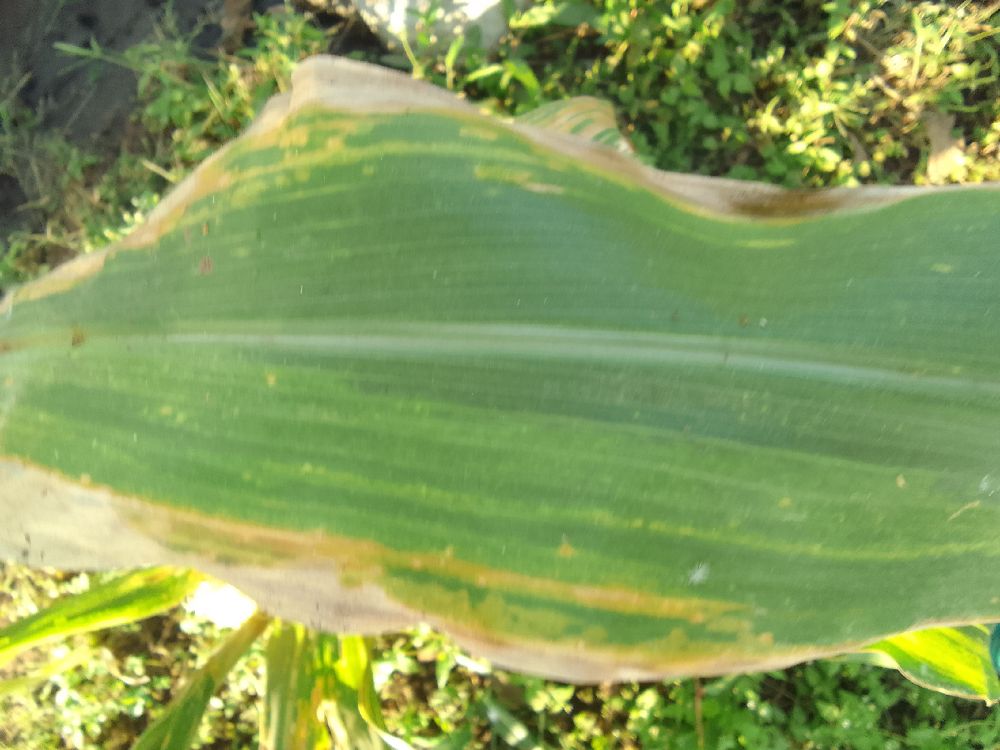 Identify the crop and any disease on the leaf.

maize, maize lethal necrosis
